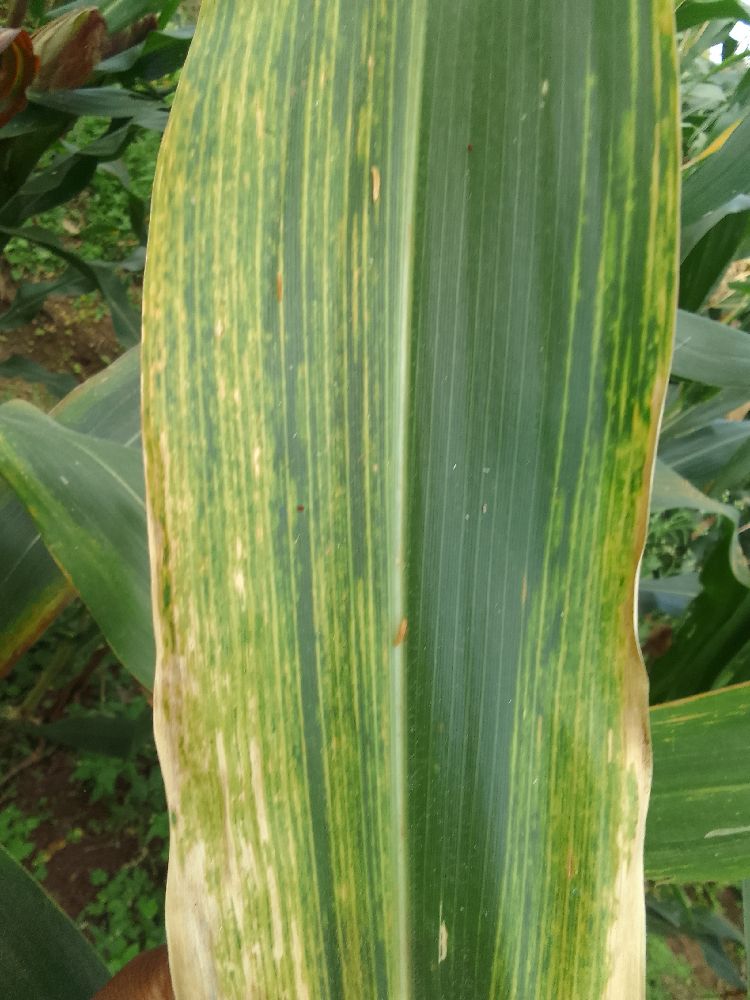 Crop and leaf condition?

maize, maize lethal necrosis
